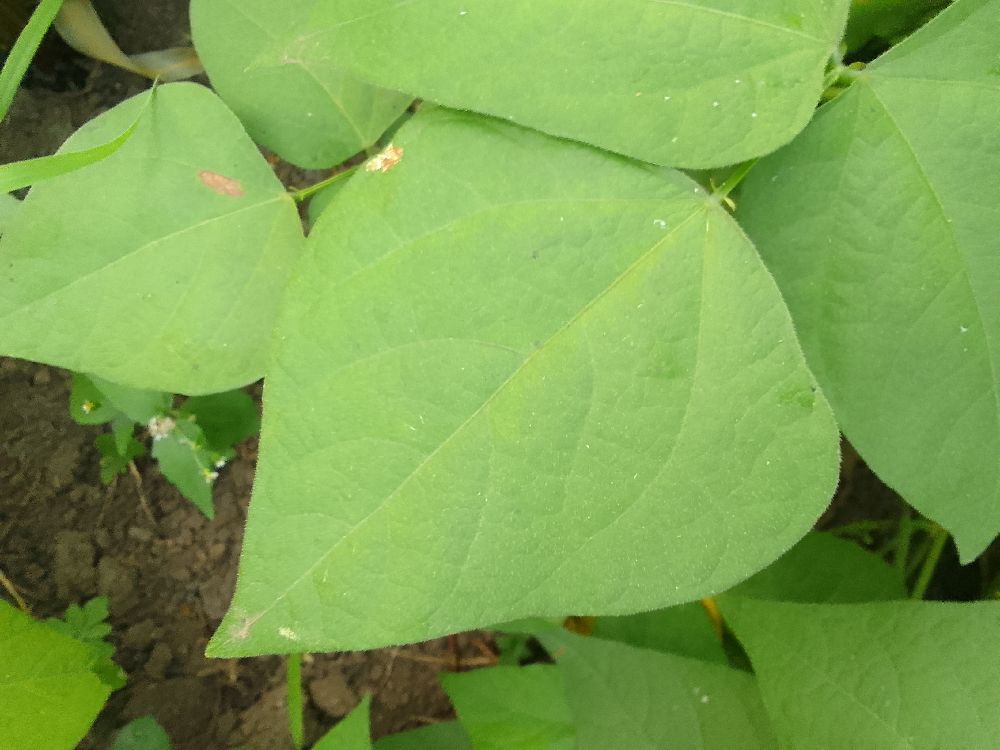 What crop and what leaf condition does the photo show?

common bean, healthy
